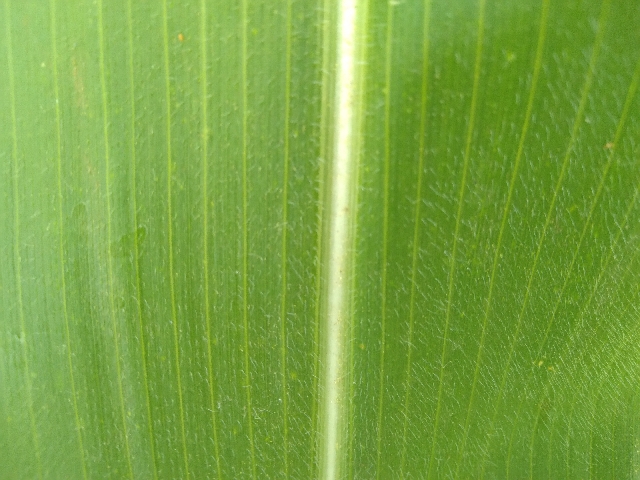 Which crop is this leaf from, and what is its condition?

maize, healthy
